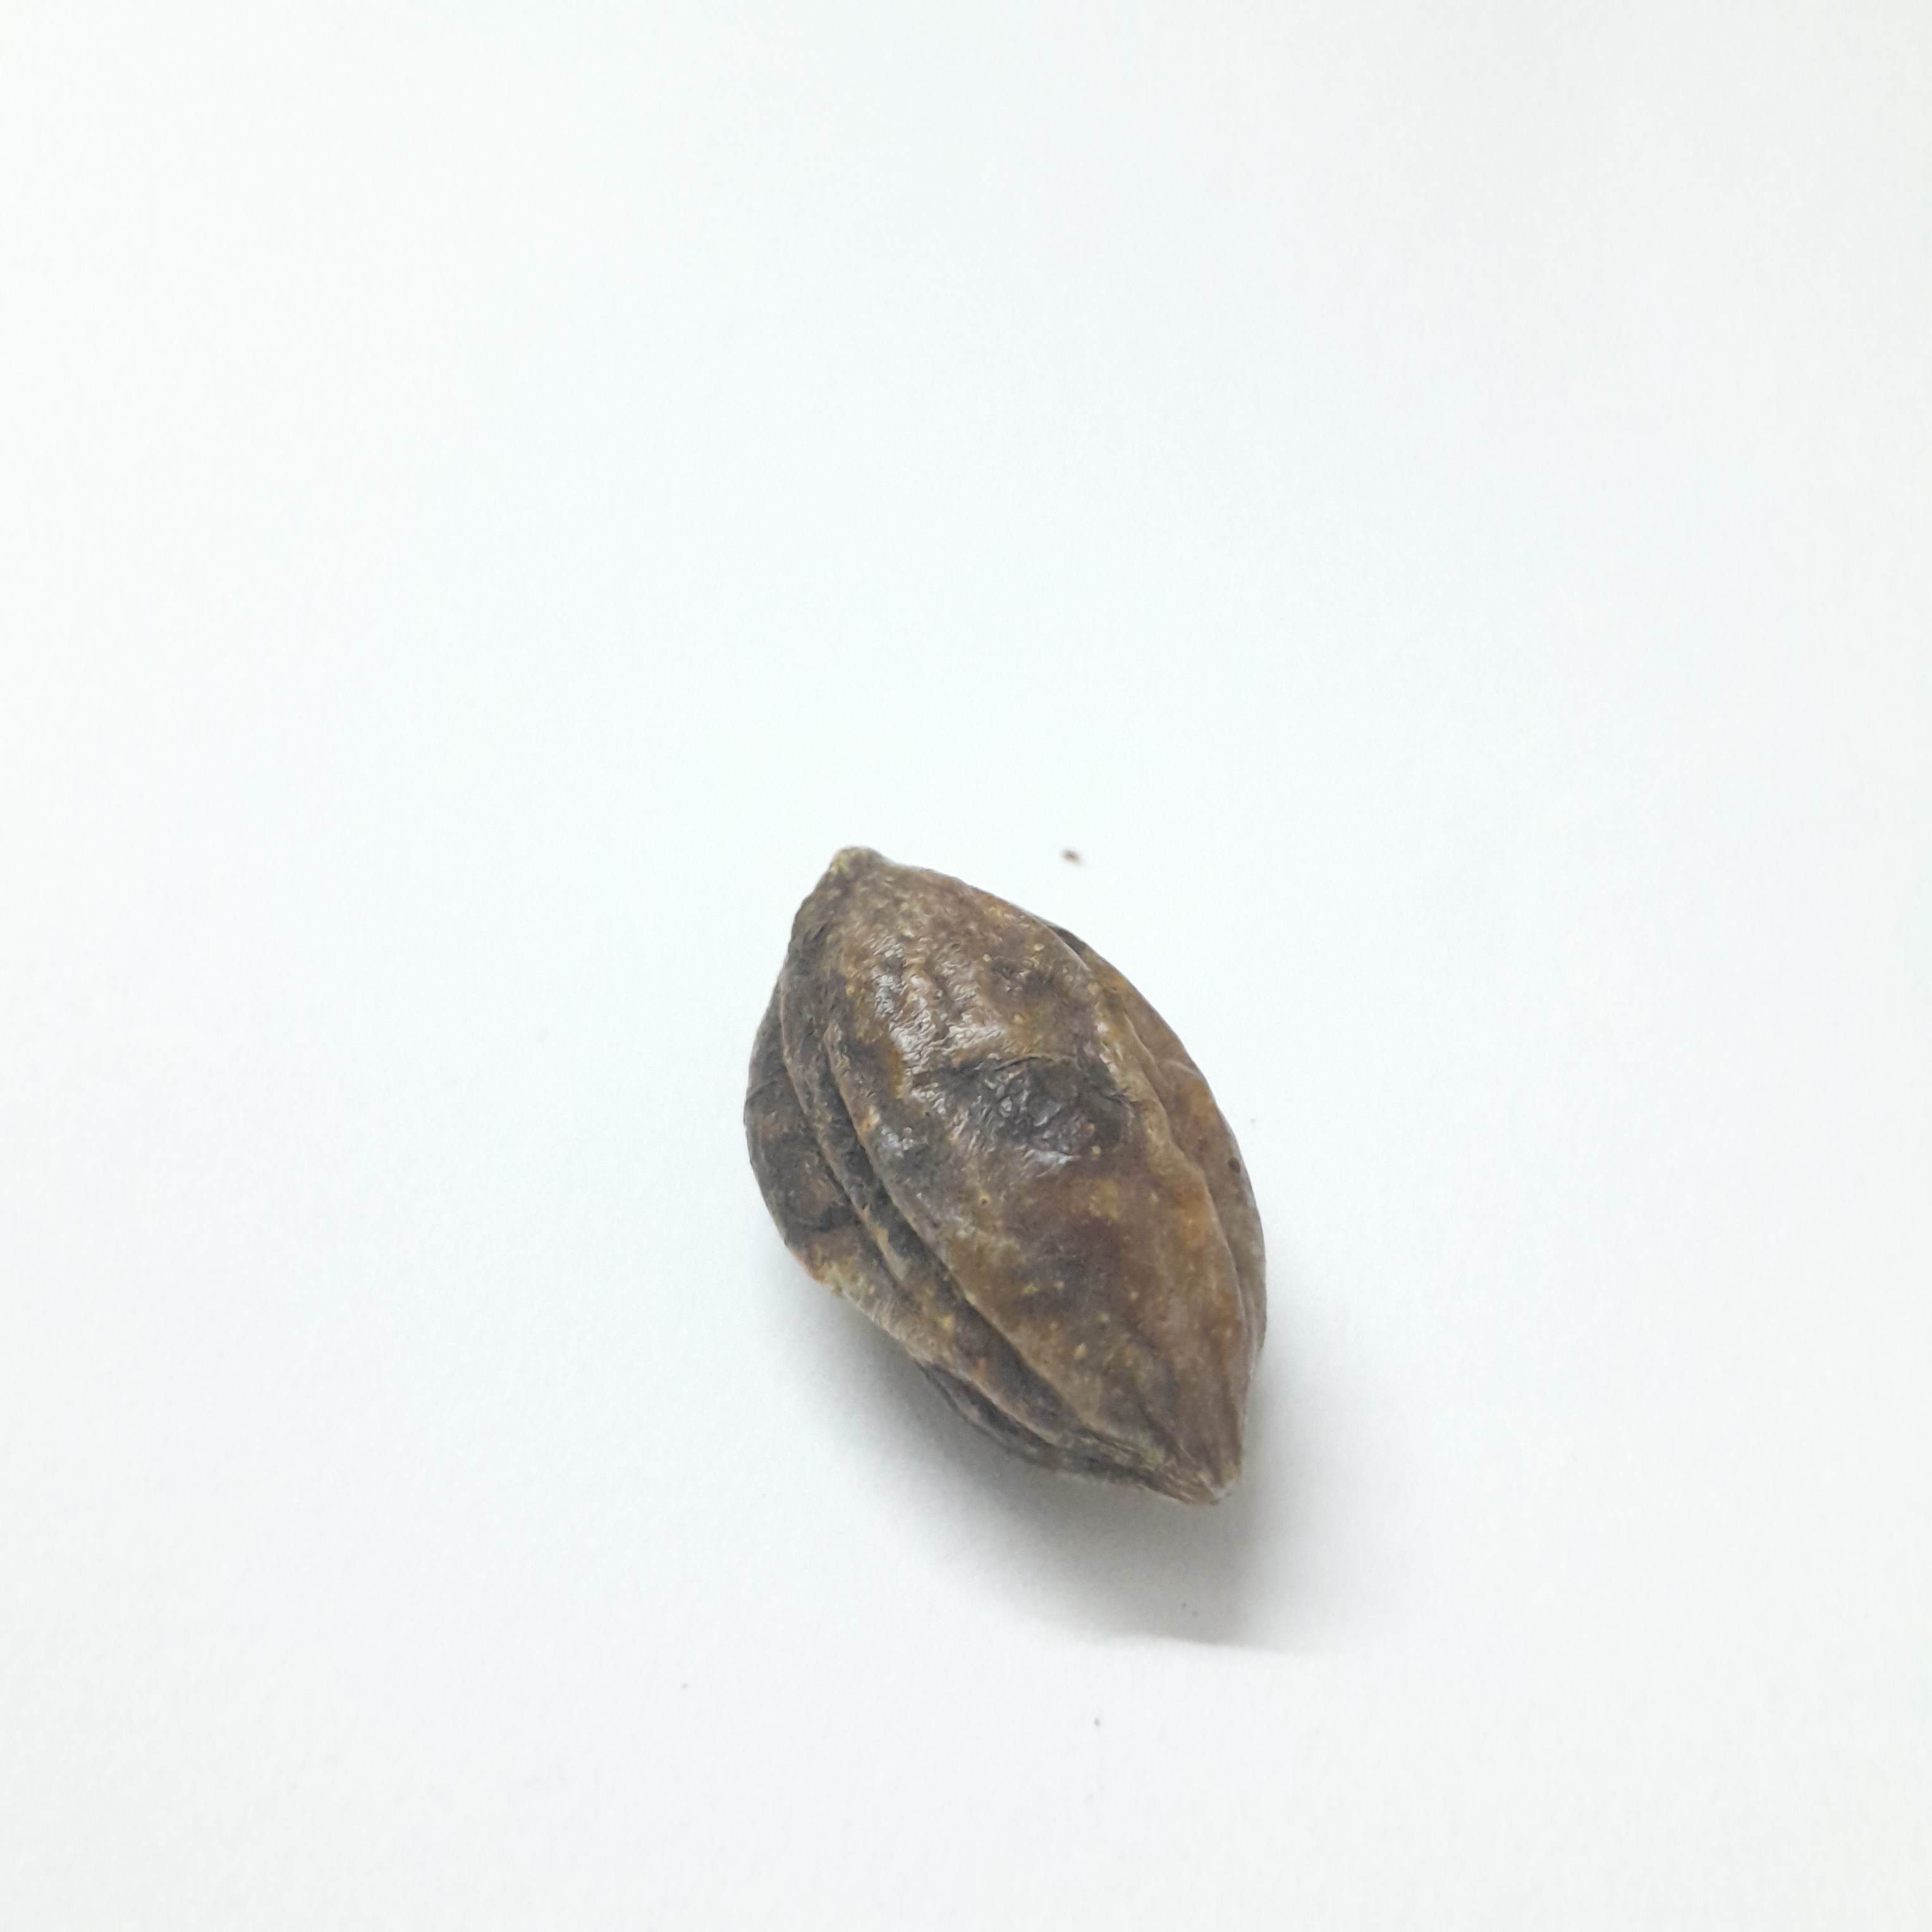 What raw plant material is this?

hirdaa
